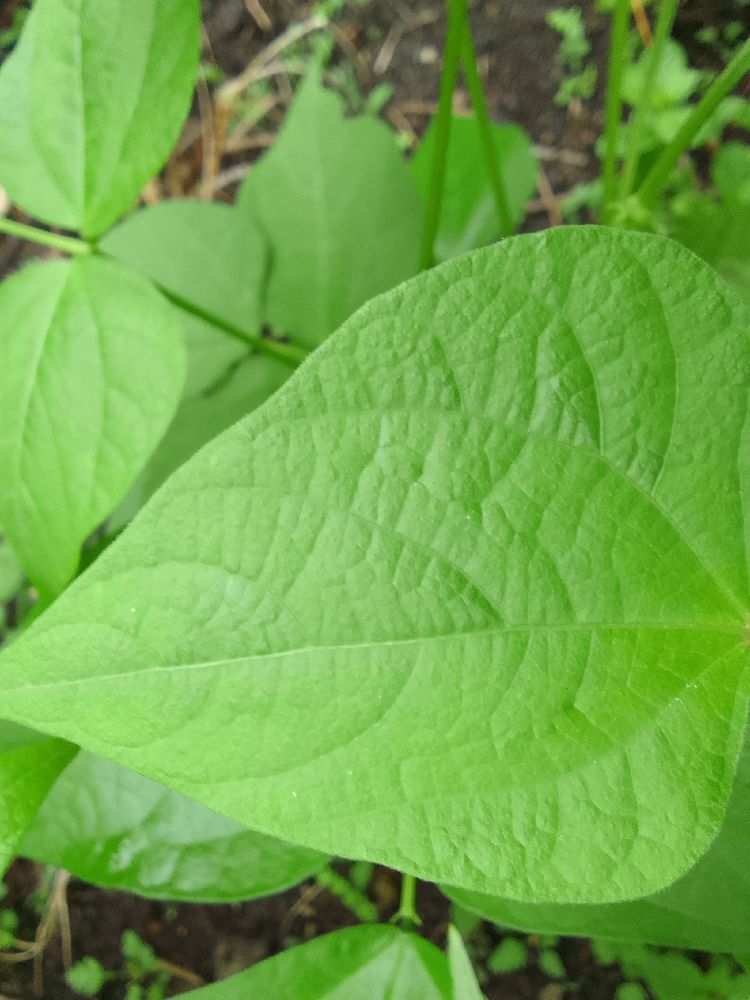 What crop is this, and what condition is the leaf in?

common bean, healthy
